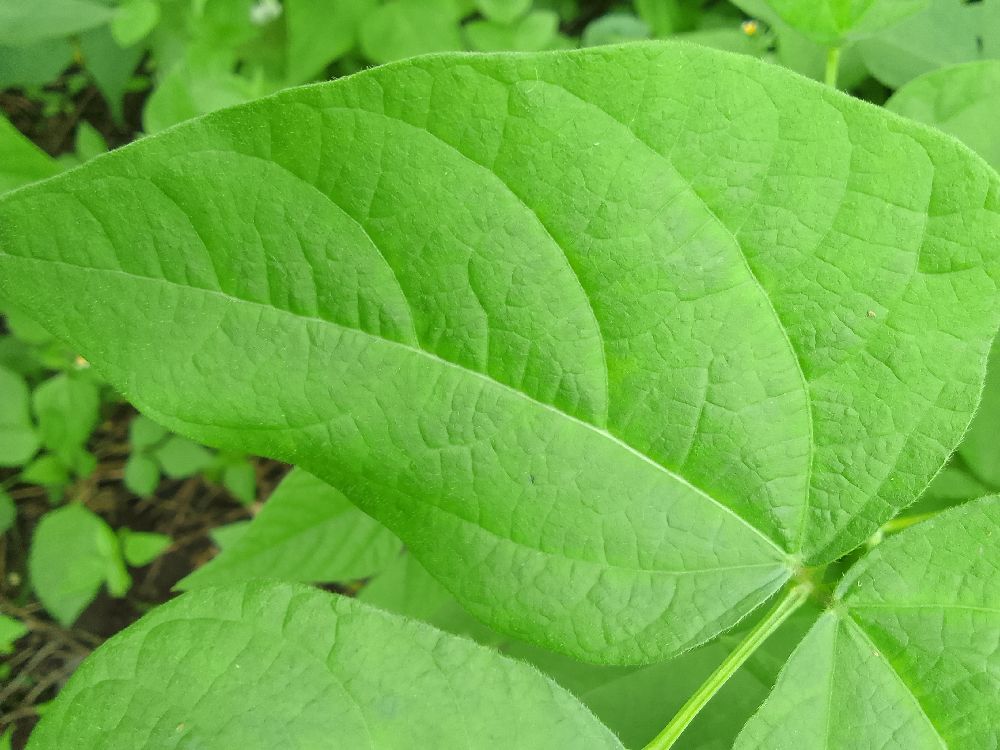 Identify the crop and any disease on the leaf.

common bean, healthy
